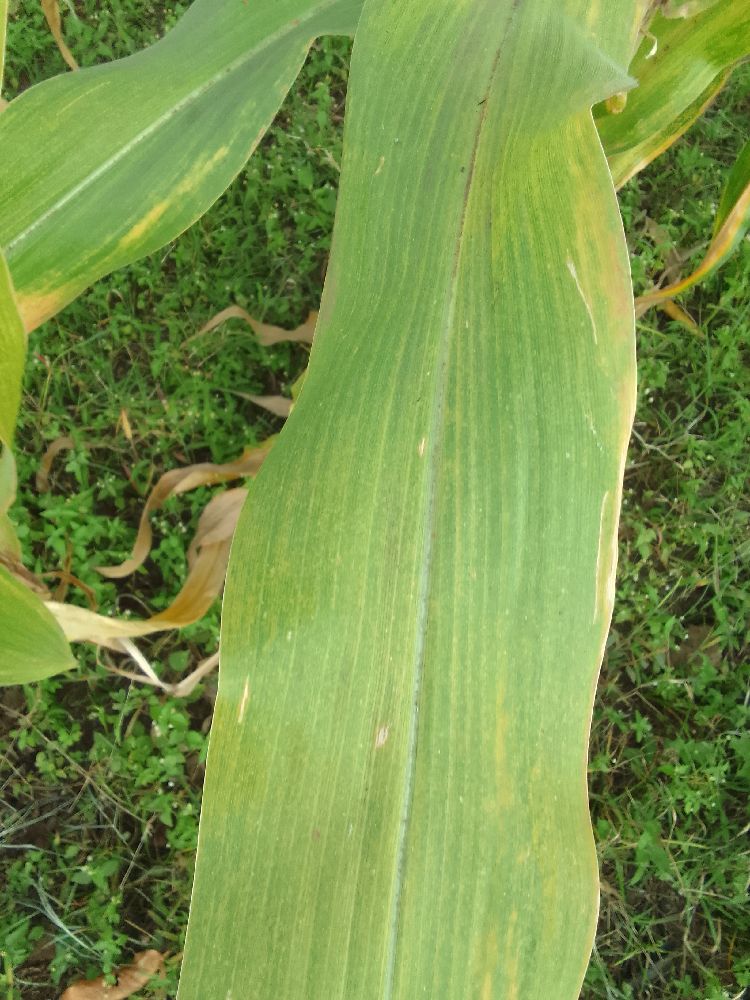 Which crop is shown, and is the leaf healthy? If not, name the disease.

maize, maize lethal necrosis
